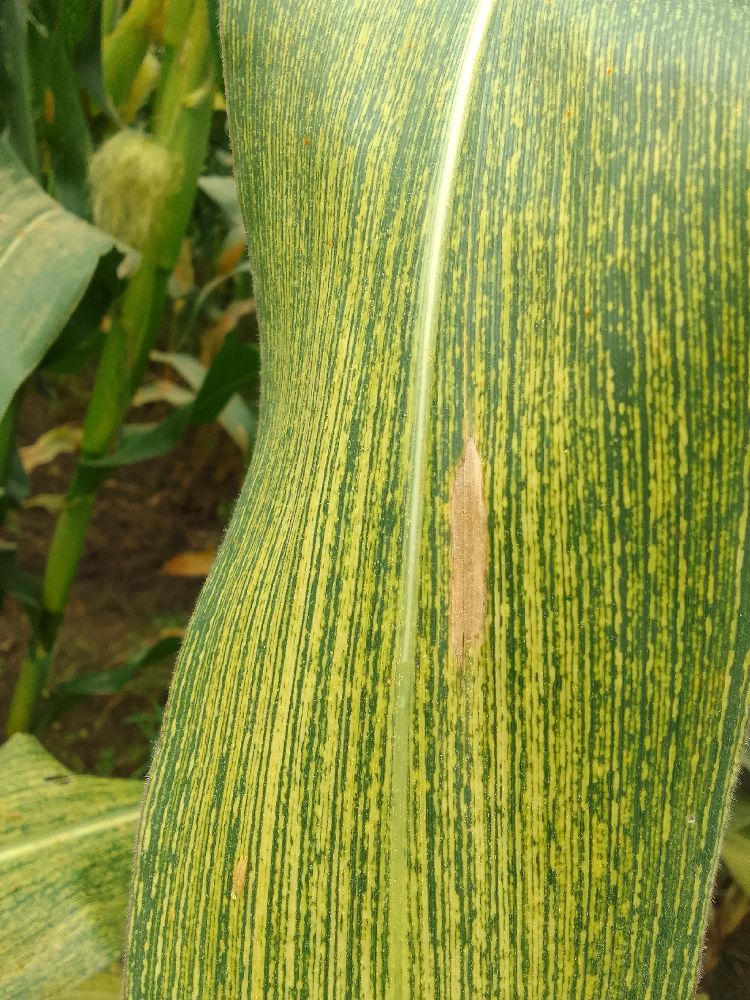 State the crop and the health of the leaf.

maize, maize streak virus
